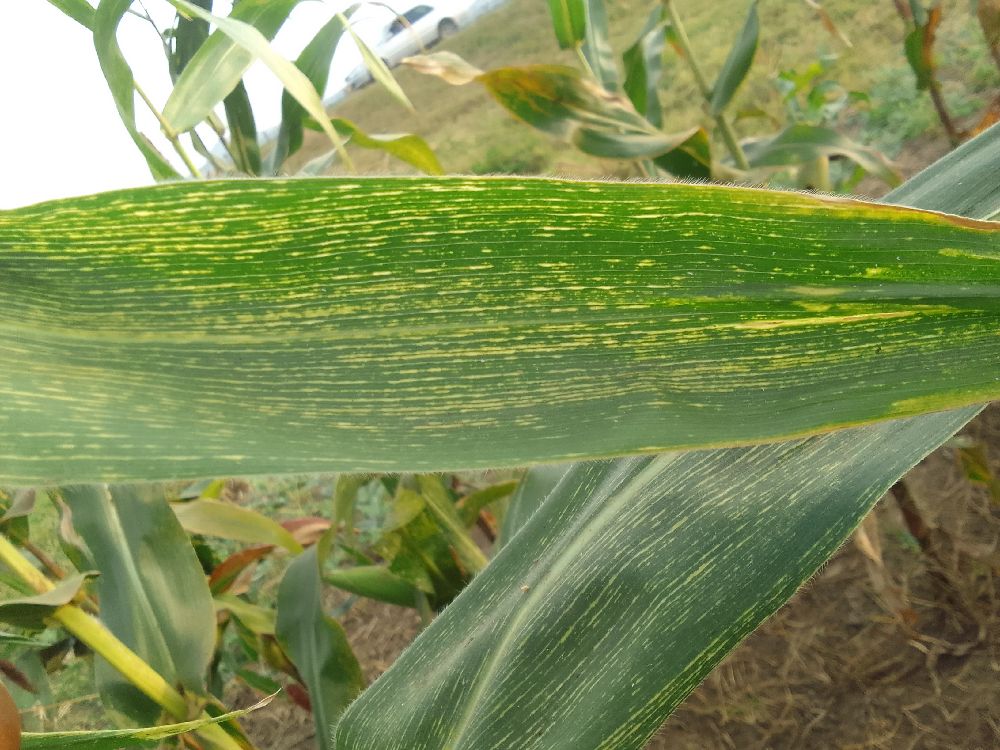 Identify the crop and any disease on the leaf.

maize, maize streak virus
